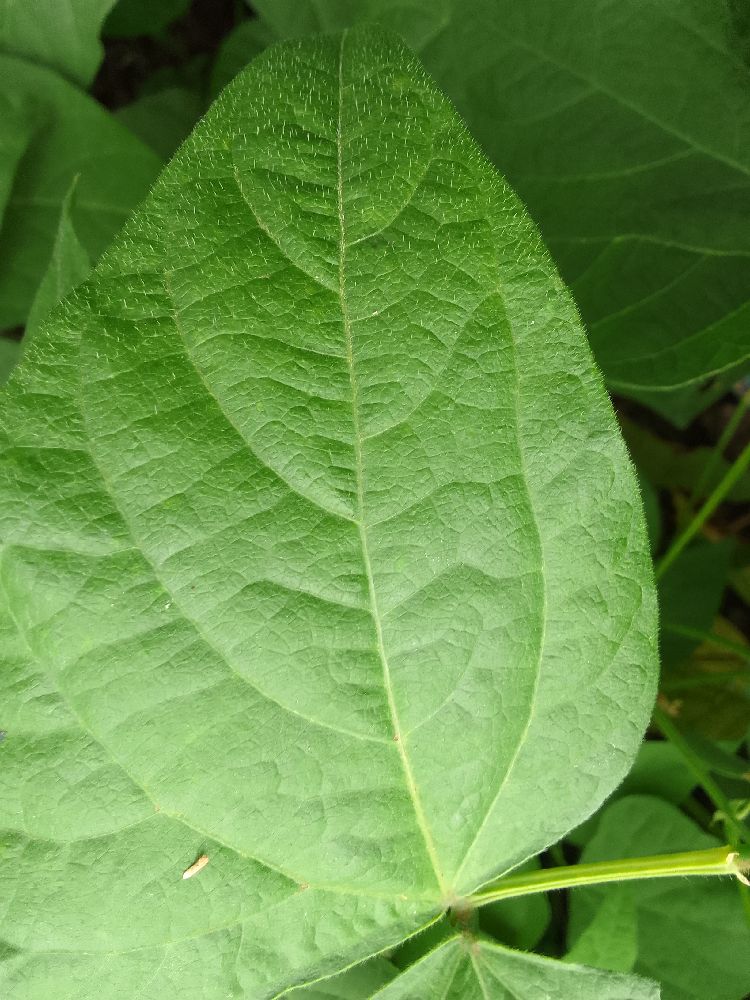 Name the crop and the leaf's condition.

common bean, healthy
